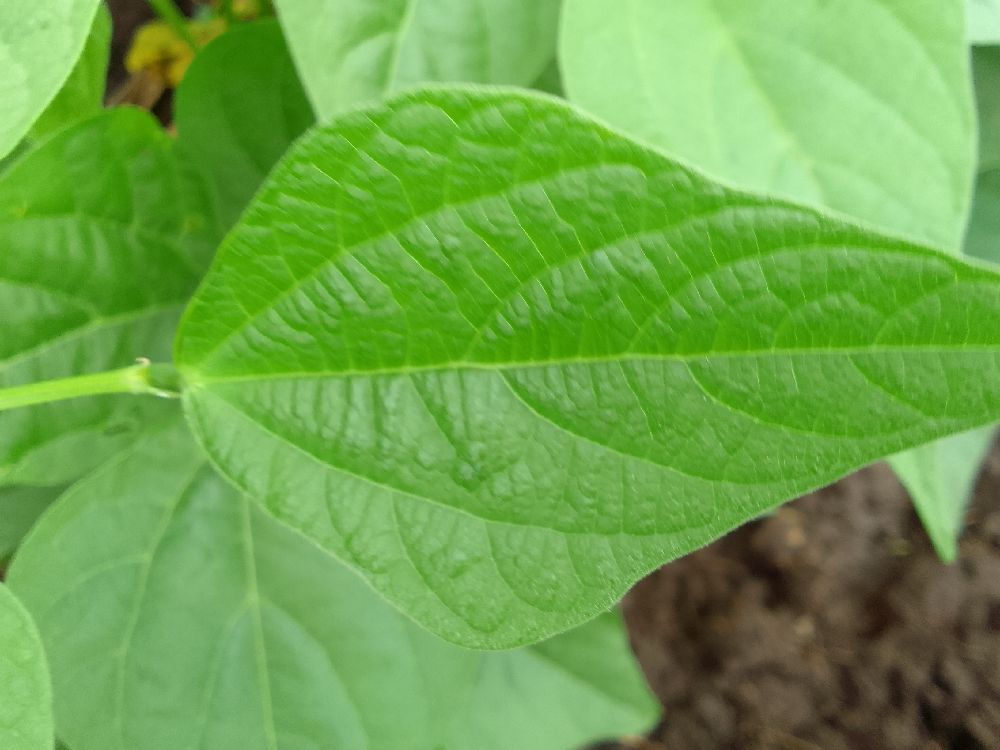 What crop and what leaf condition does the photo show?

common bean, healthy
